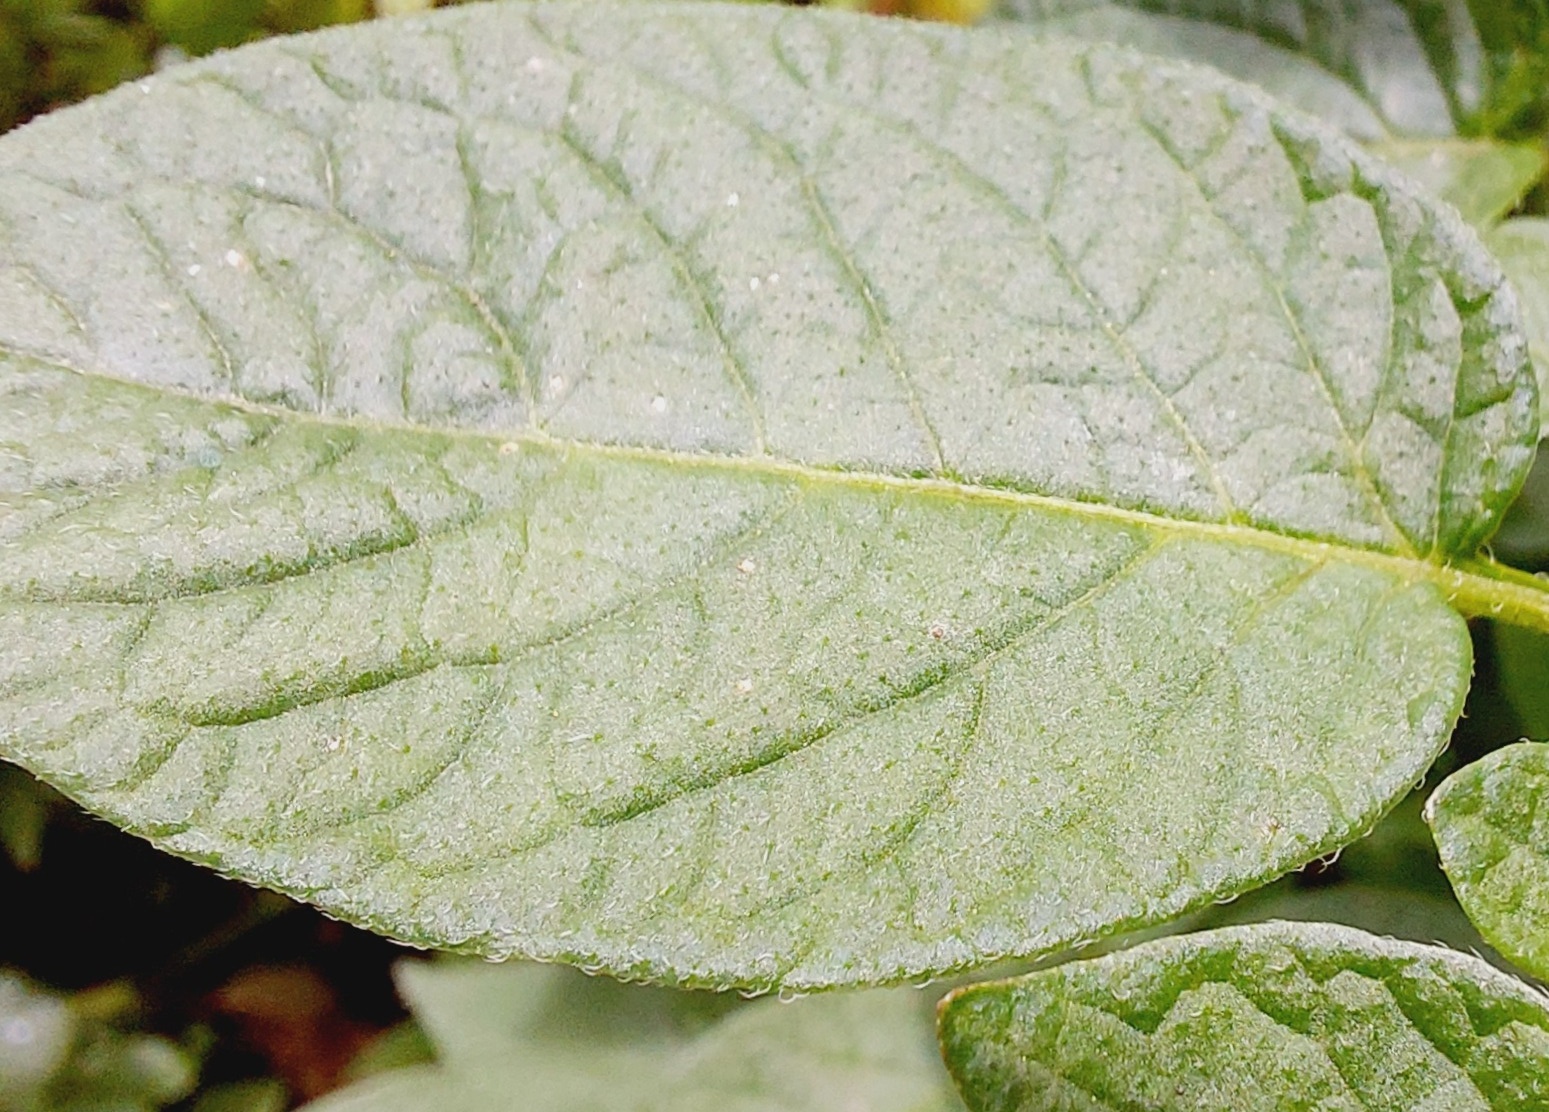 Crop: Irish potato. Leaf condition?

healthy
